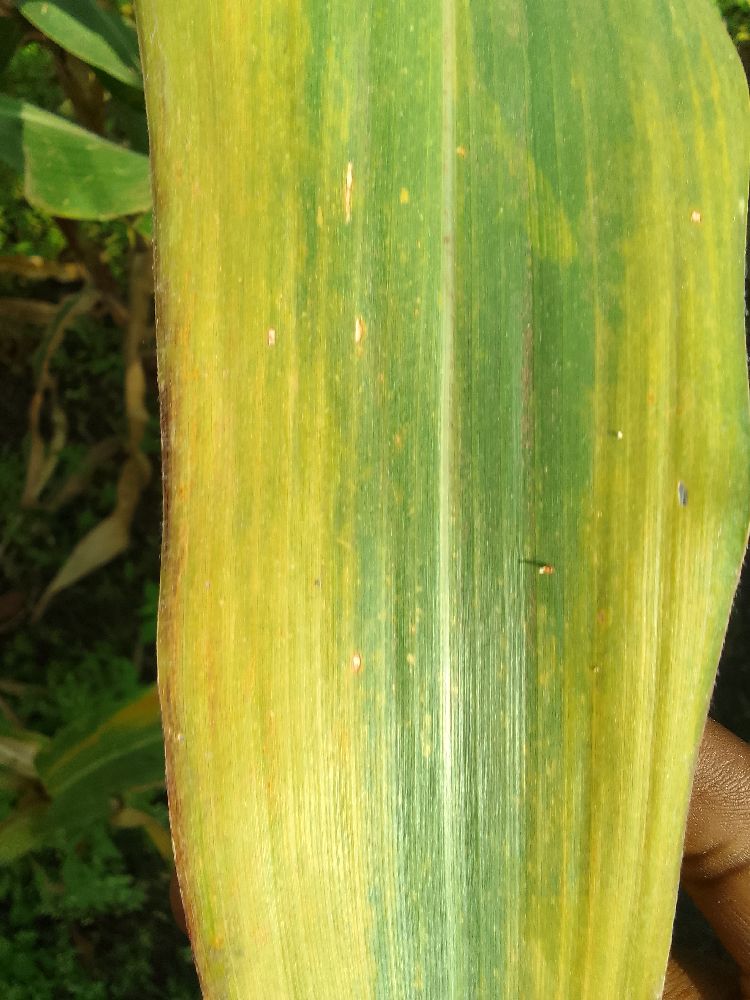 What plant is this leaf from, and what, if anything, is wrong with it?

maize, maize lethal necrosis
